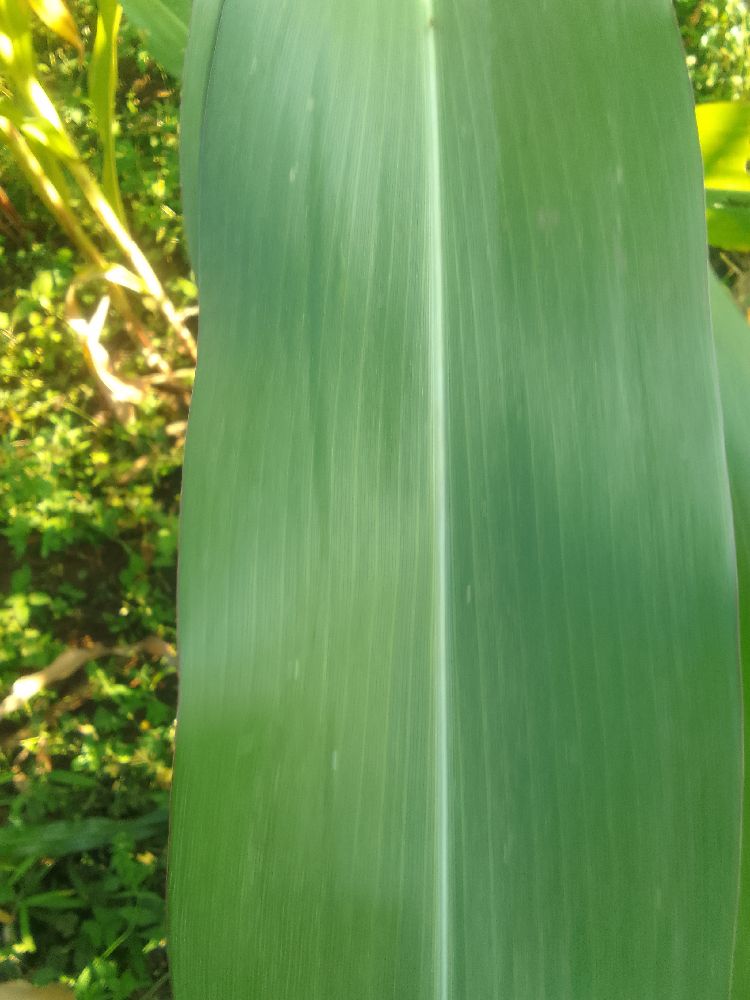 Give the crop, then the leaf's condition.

maize, healthy
